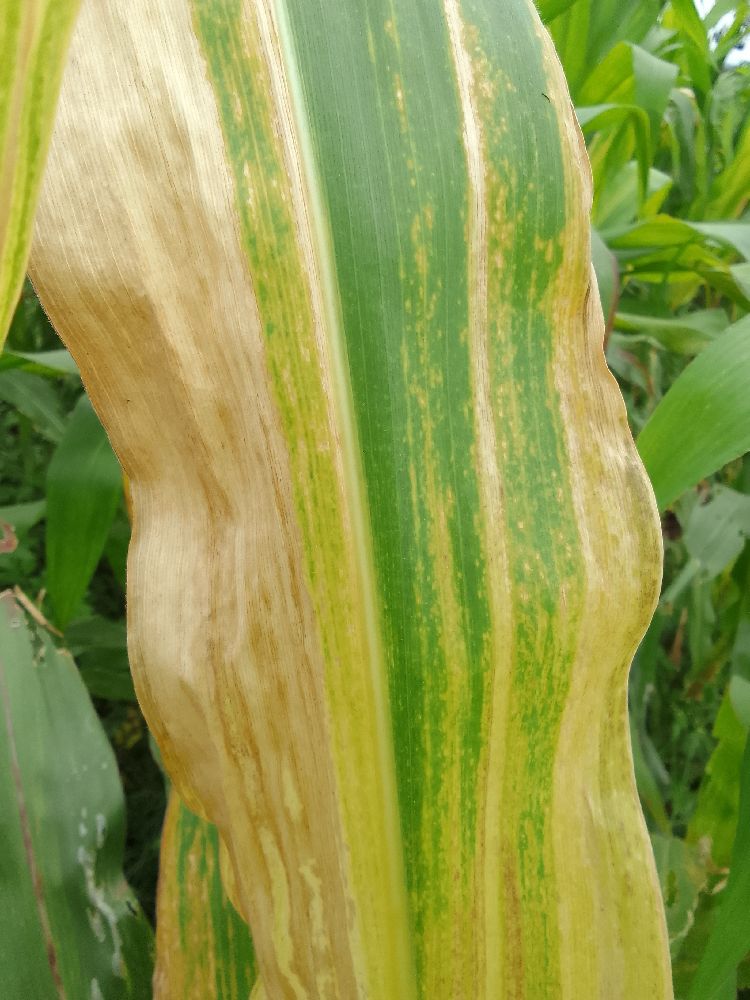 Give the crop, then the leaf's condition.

maize, maize lethal necrosis
